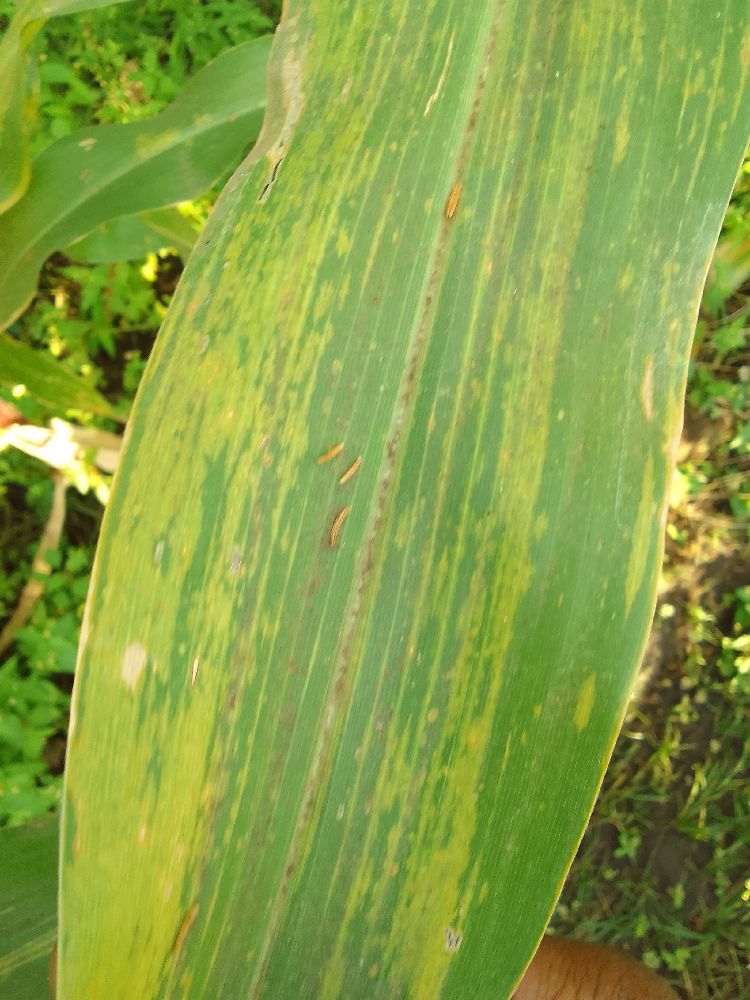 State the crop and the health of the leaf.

maize, maize lethal necrosis
